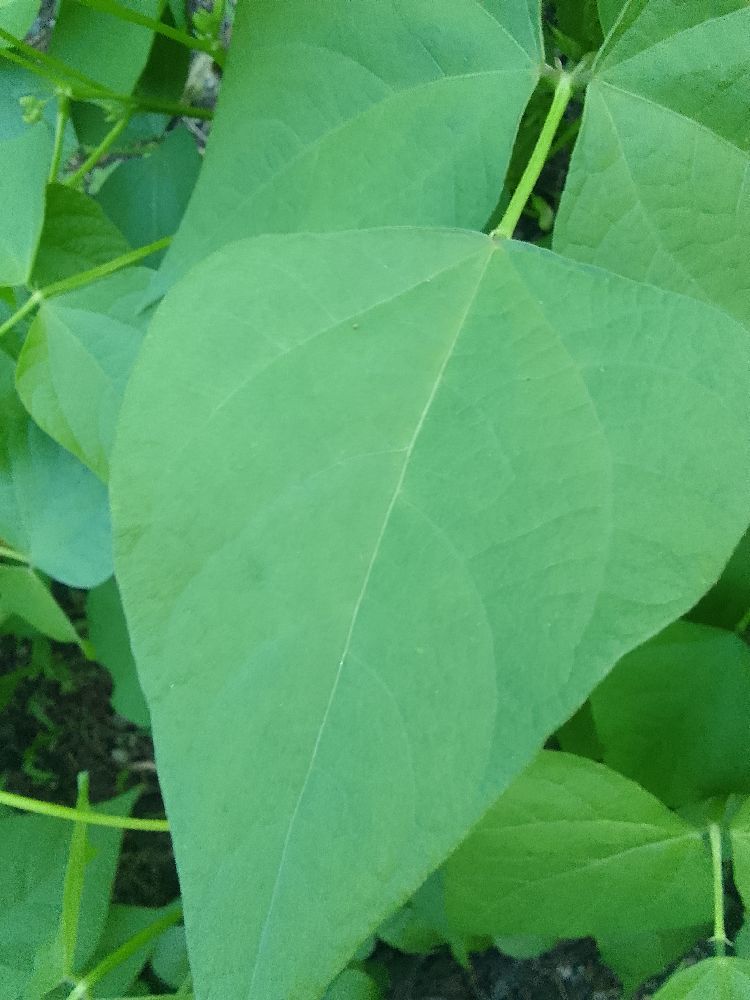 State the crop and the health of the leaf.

common bean, healthy
